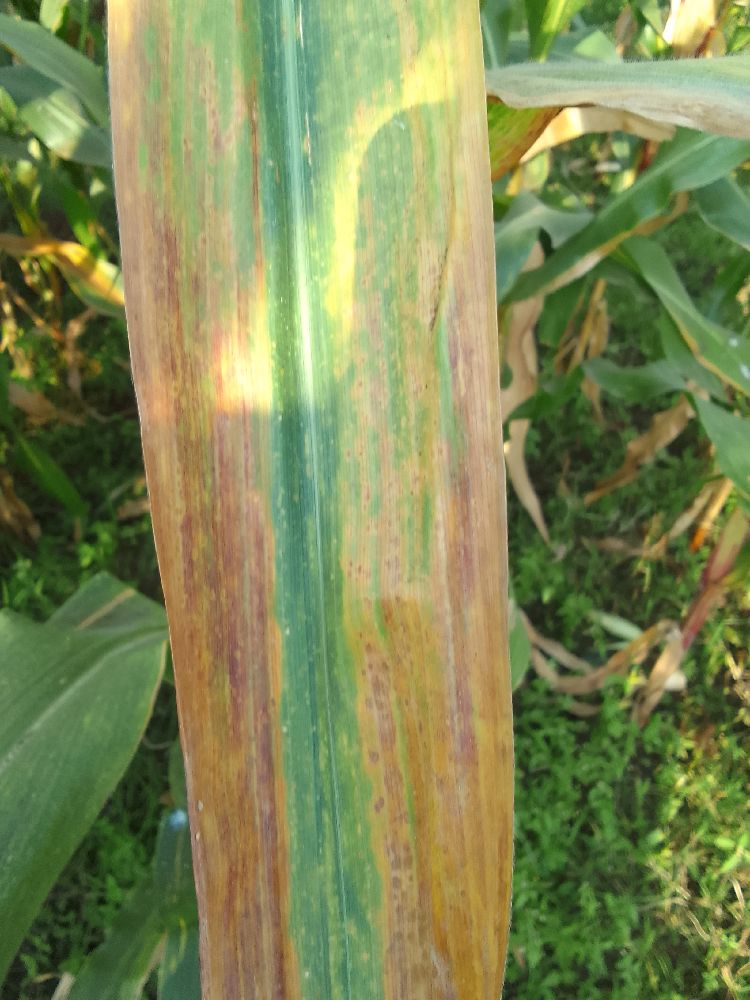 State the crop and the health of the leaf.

maize, maize lethal necrosis
